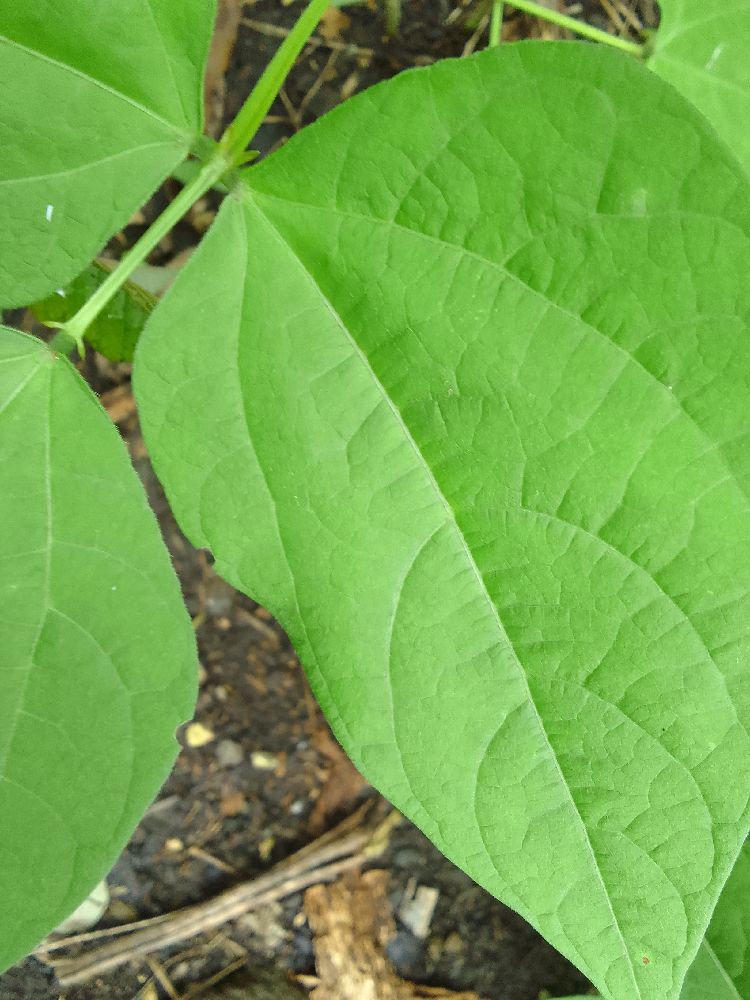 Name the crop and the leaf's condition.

common bean, healthy
